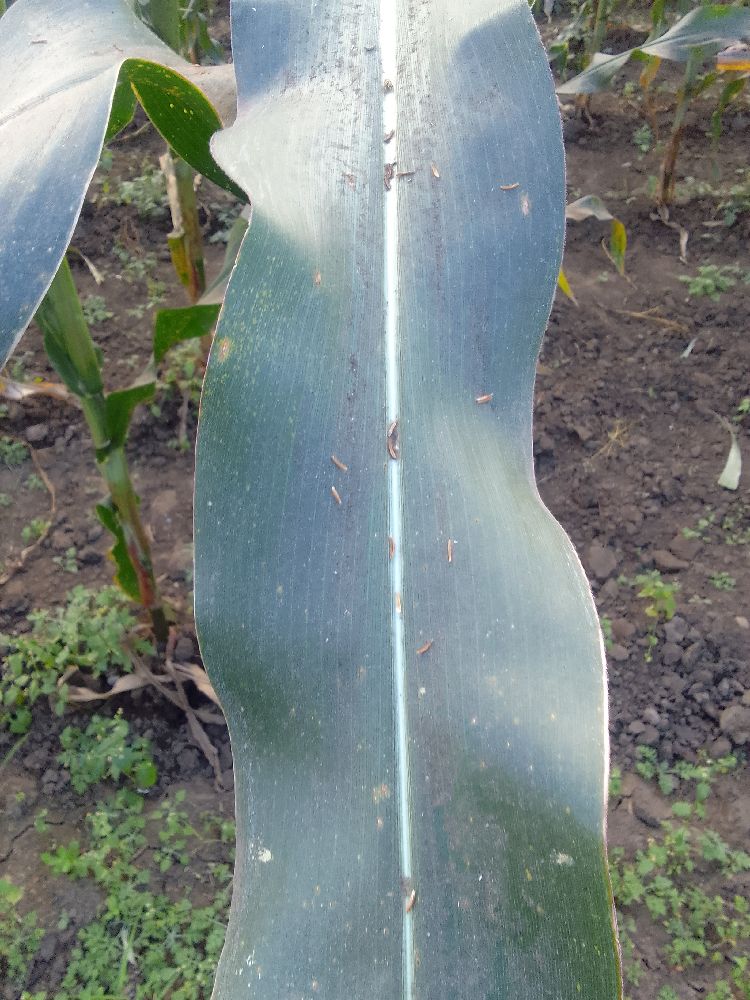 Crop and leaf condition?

maize, healthy
